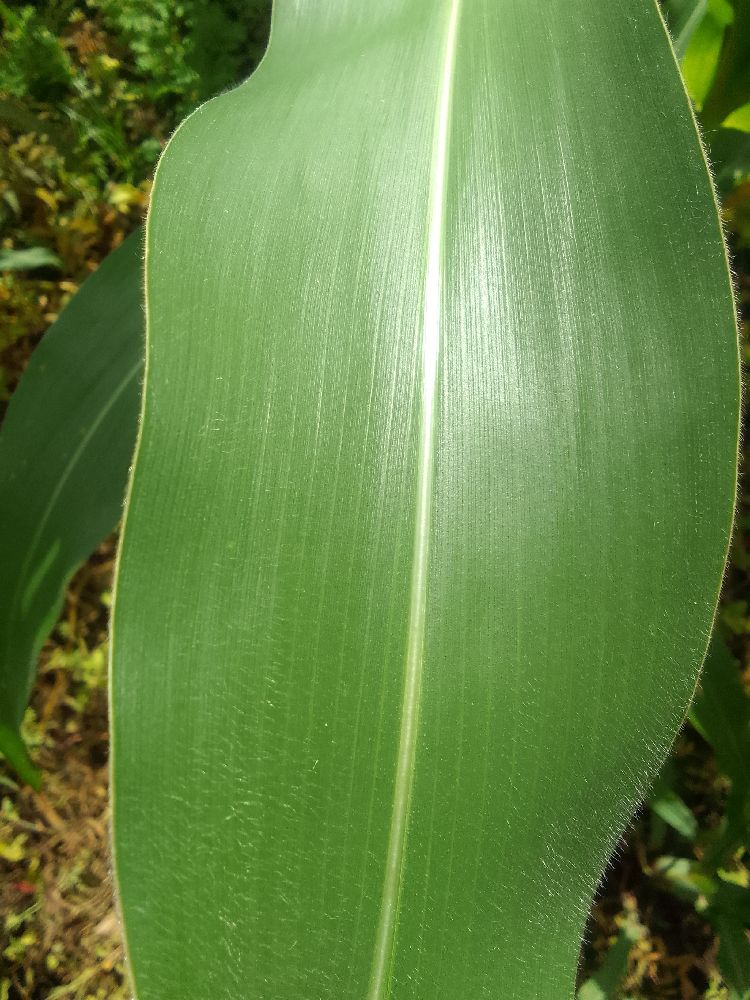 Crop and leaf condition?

maize, healthy
